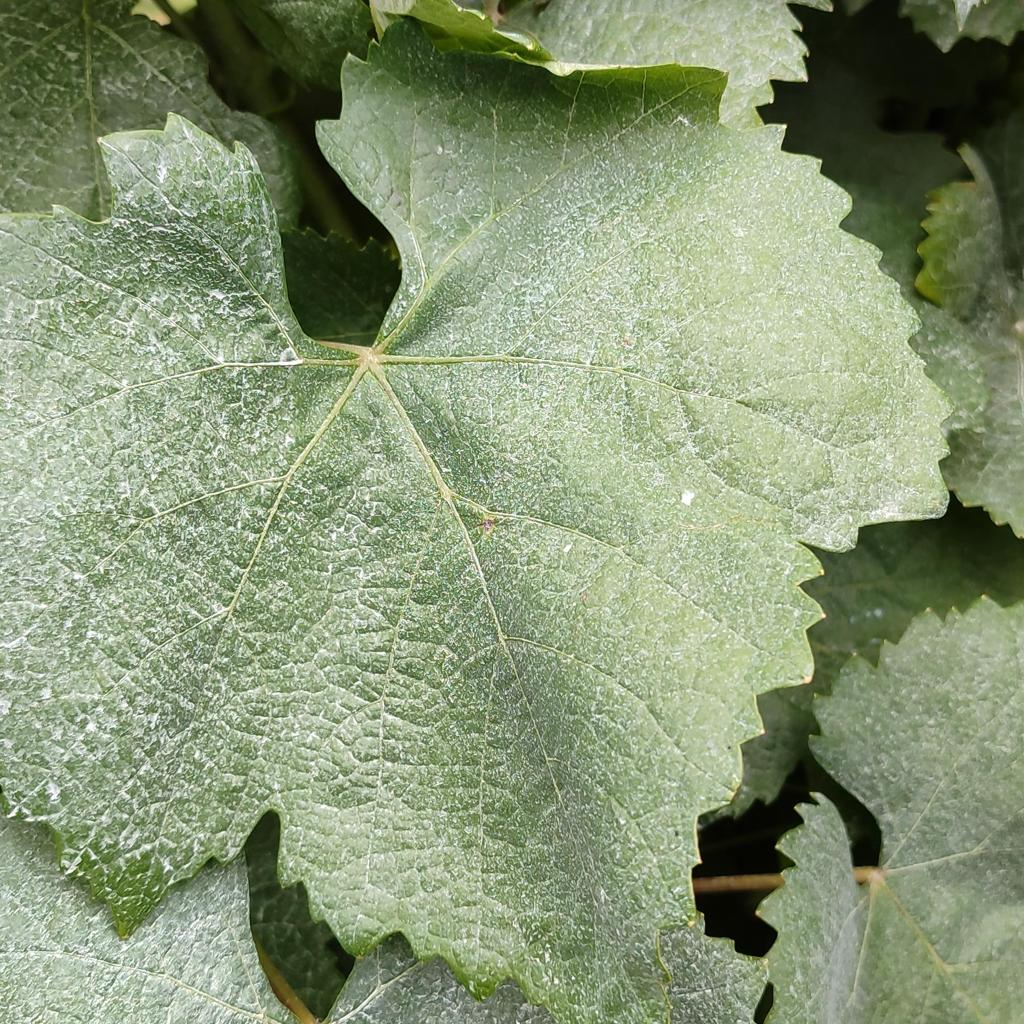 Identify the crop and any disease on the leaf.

grapevine, healthy
